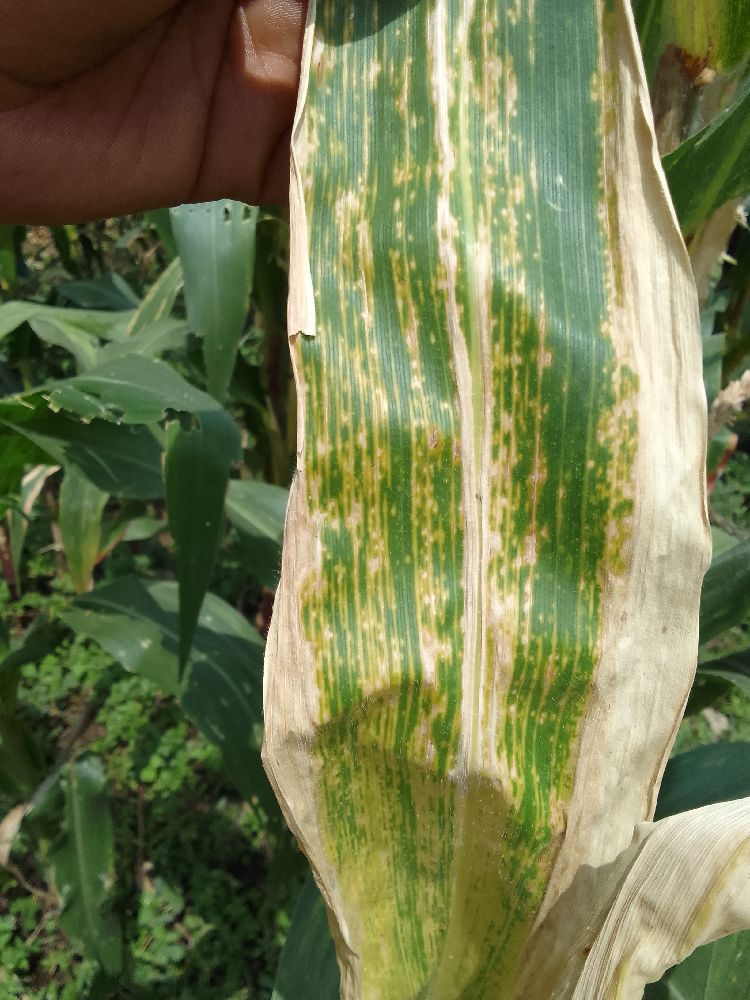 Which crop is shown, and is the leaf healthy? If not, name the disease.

maize, maize lethal necrosis
